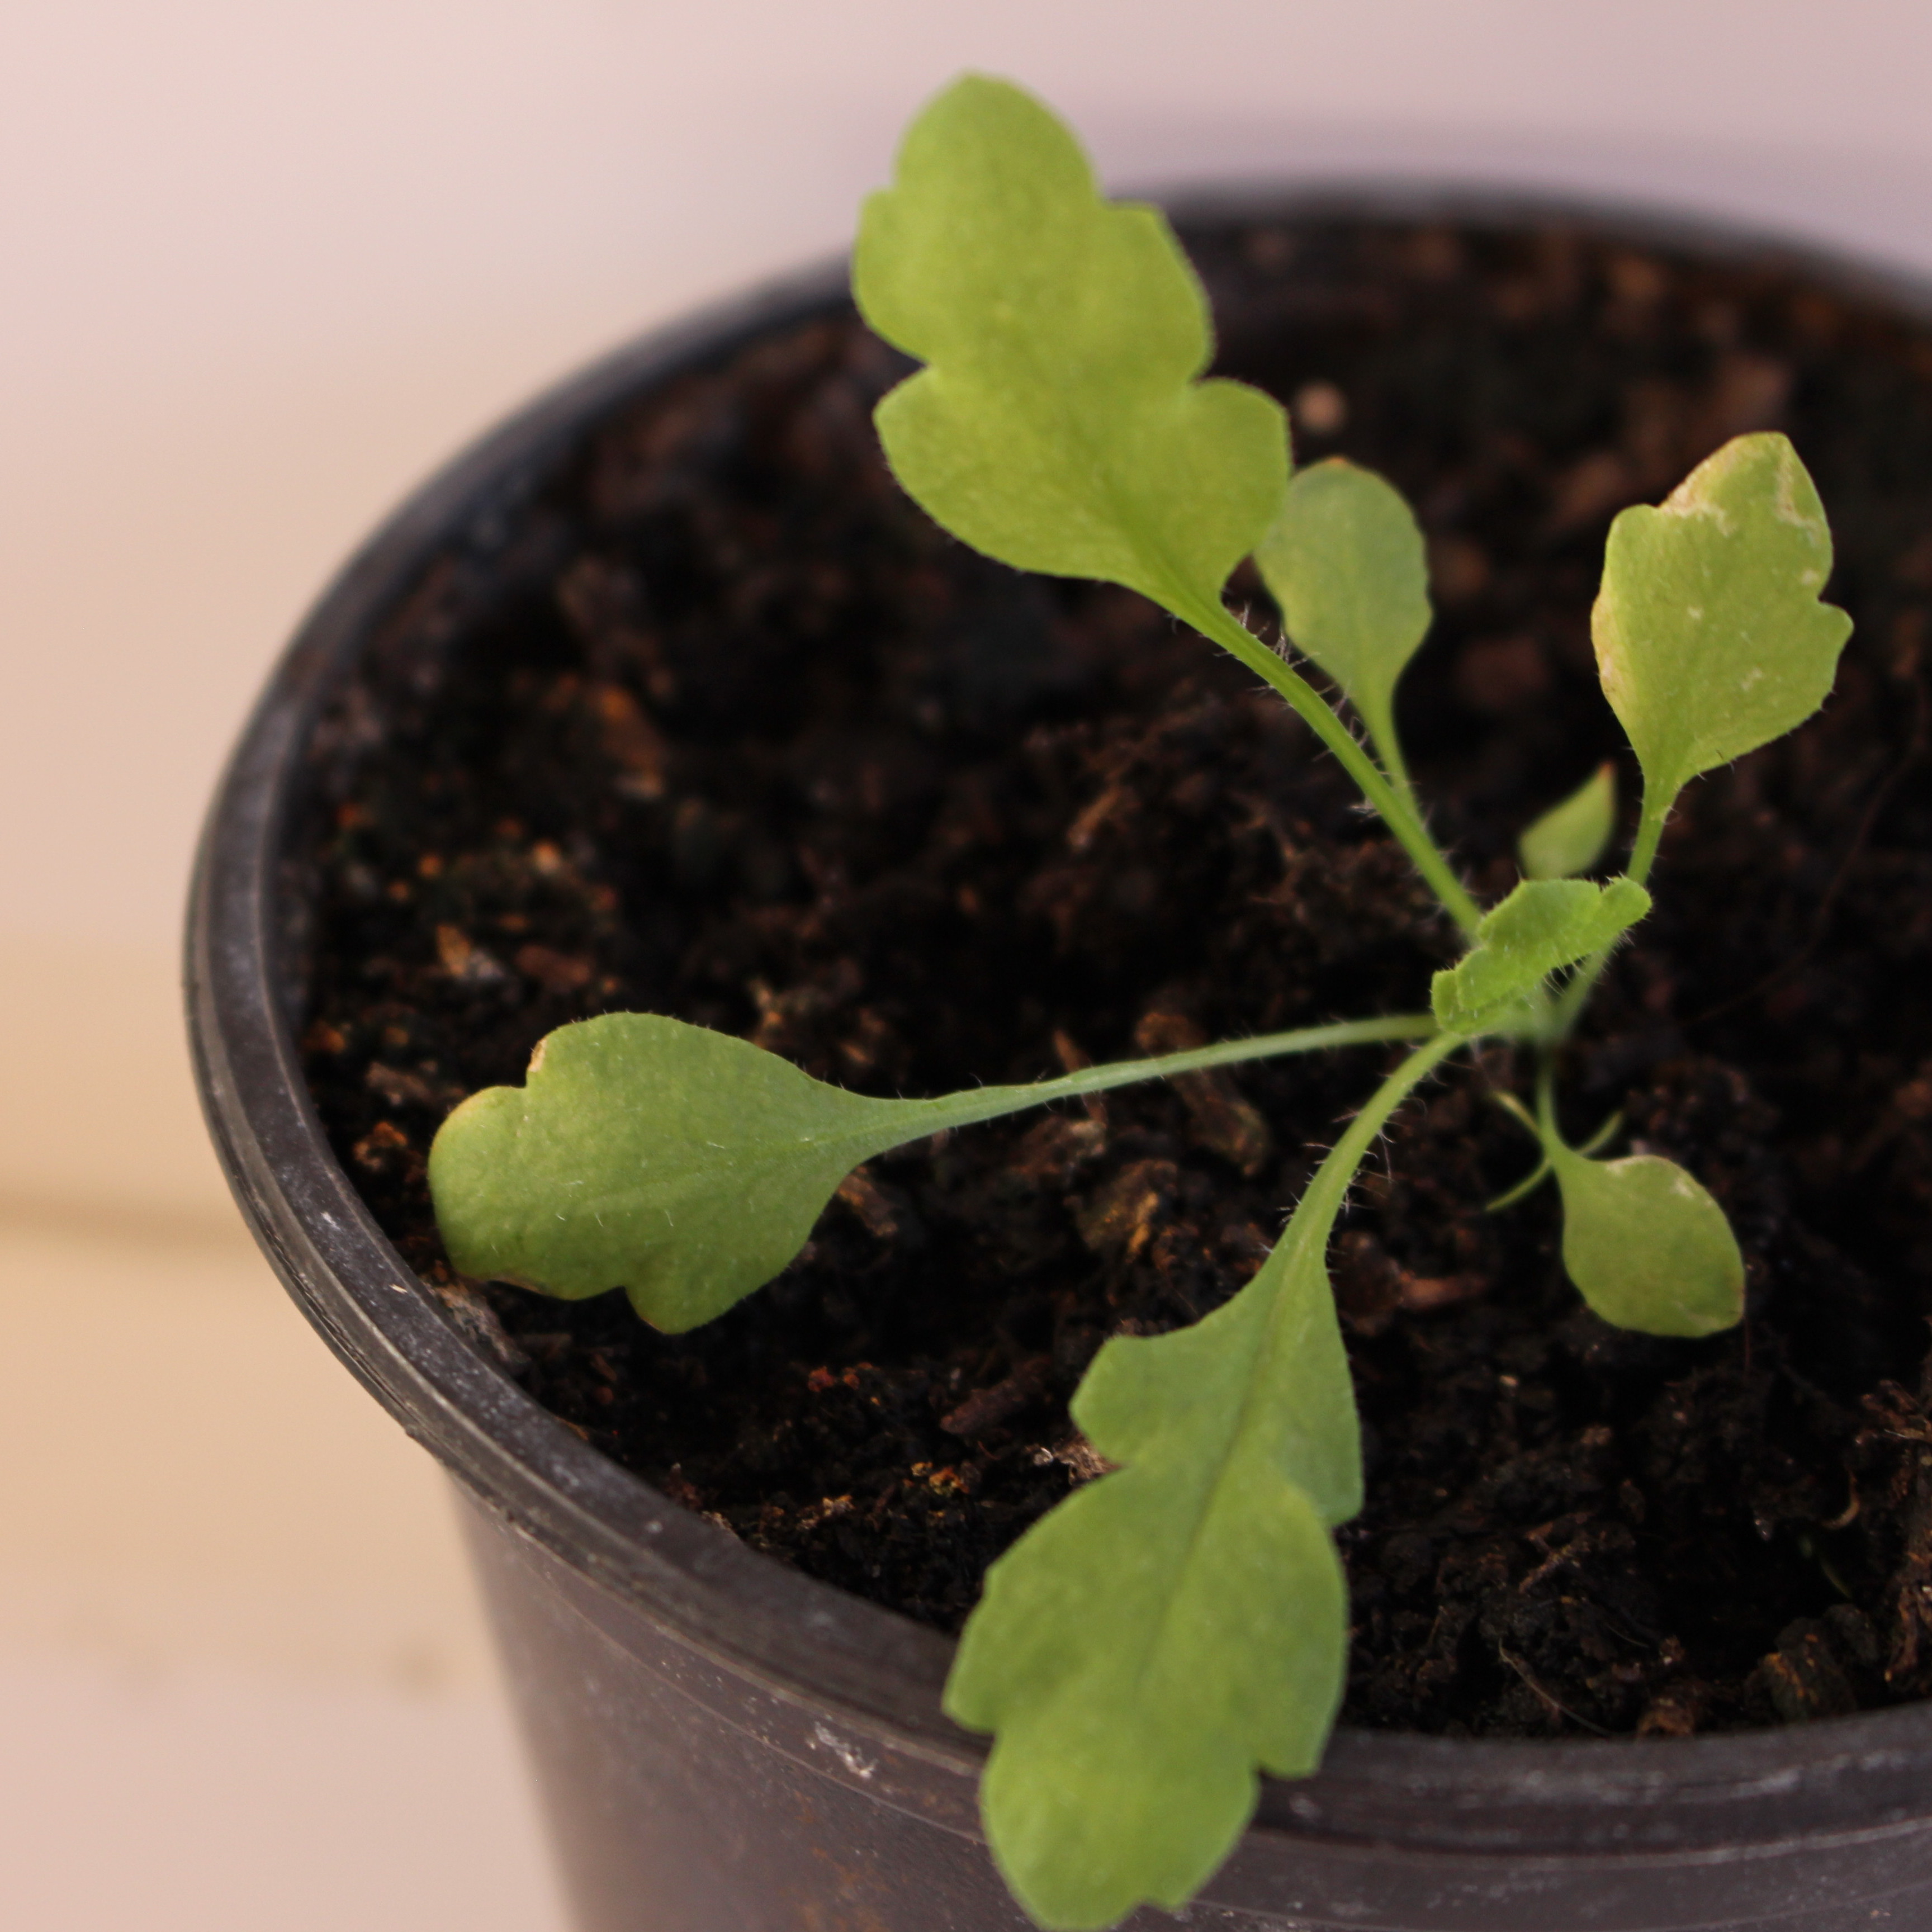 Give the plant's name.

Papaver rhoeas
